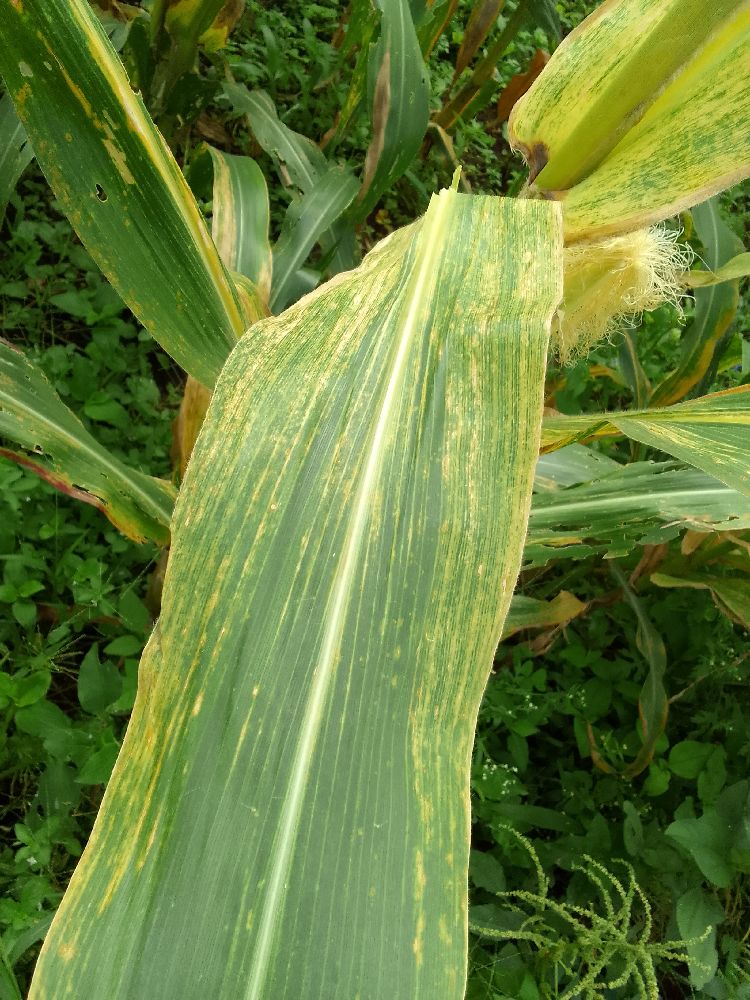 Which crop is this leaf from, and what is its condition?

maize, maize lethal necrosis
